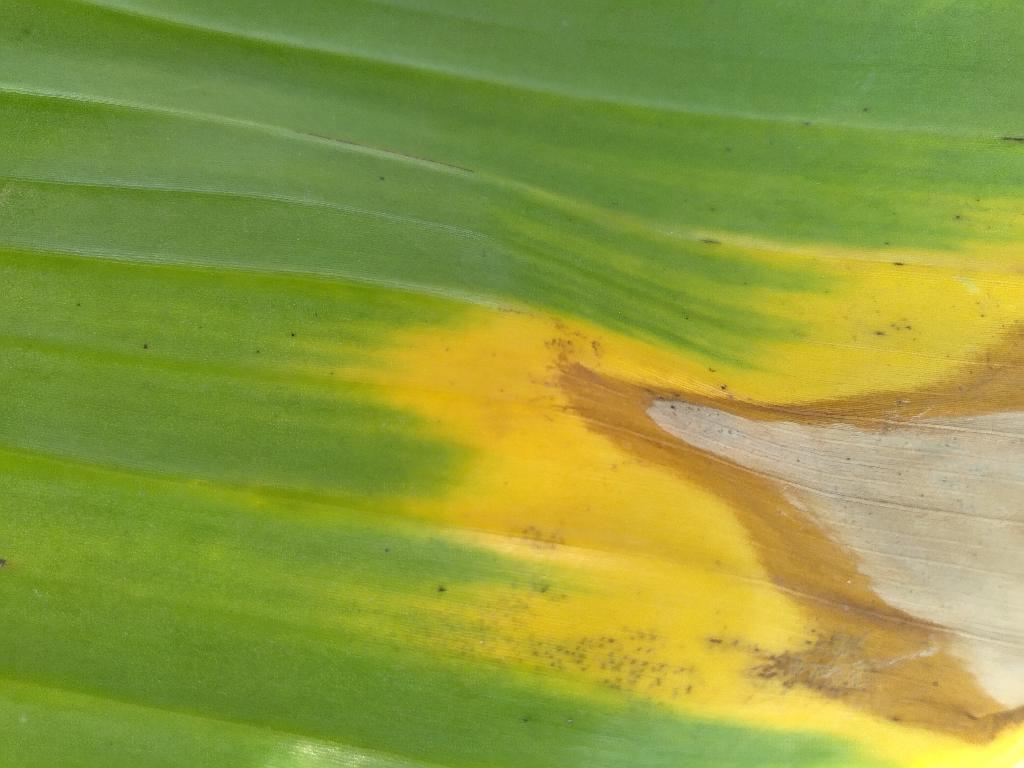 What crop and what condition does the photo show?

banana, fusarium wilt race 1
